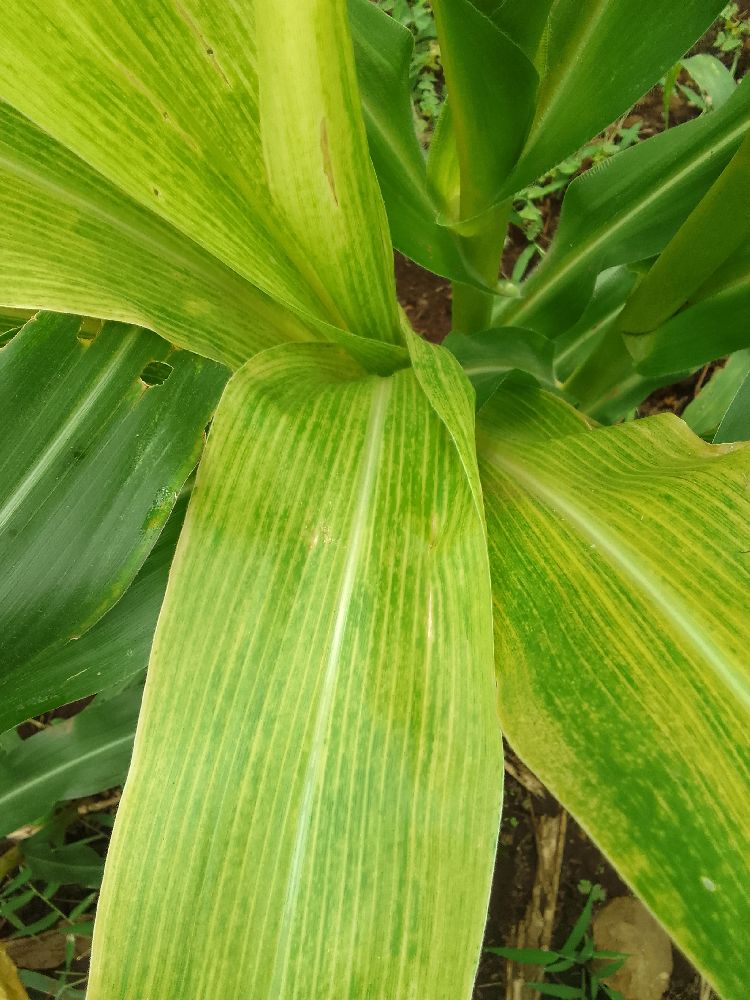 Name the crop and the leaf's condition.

maize, maize lethal necrosis
